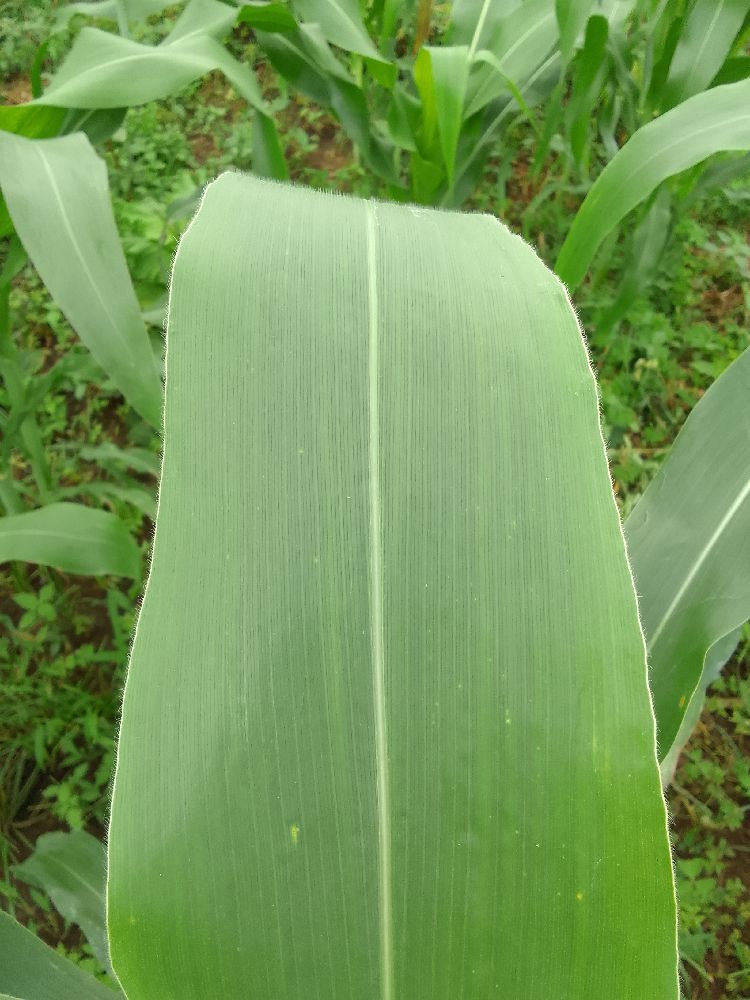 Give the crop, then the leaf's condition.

maize, healthy
